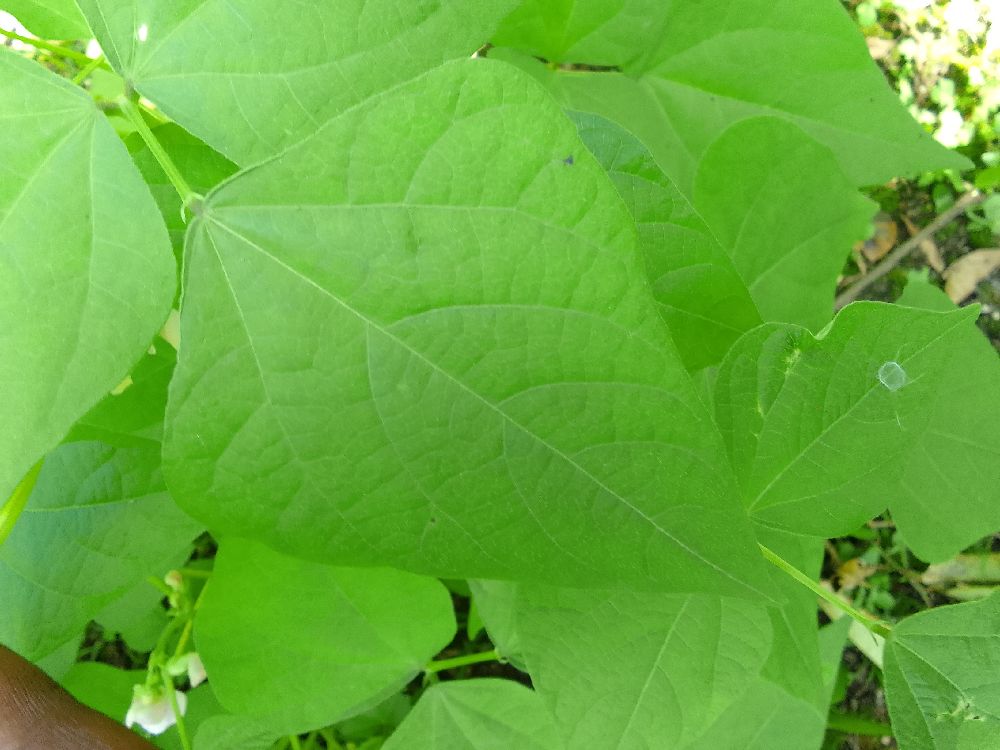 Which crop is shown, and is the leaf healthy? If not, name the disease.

common bean, healthy
